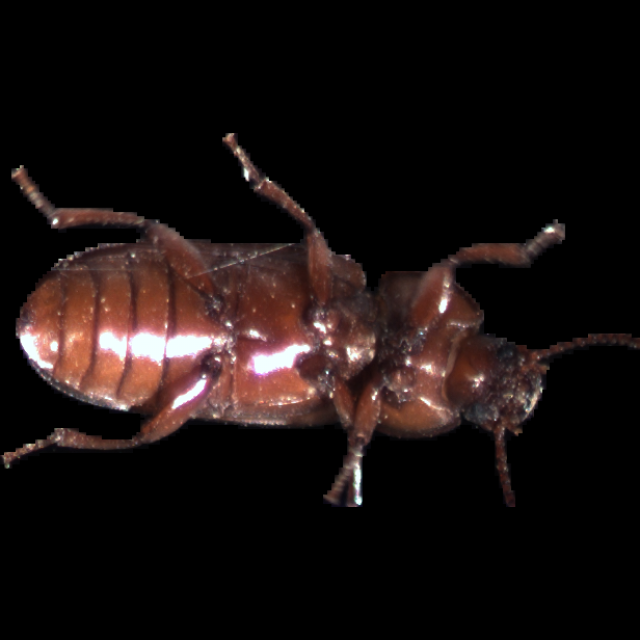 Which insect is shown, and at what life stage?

mealworm beetle
